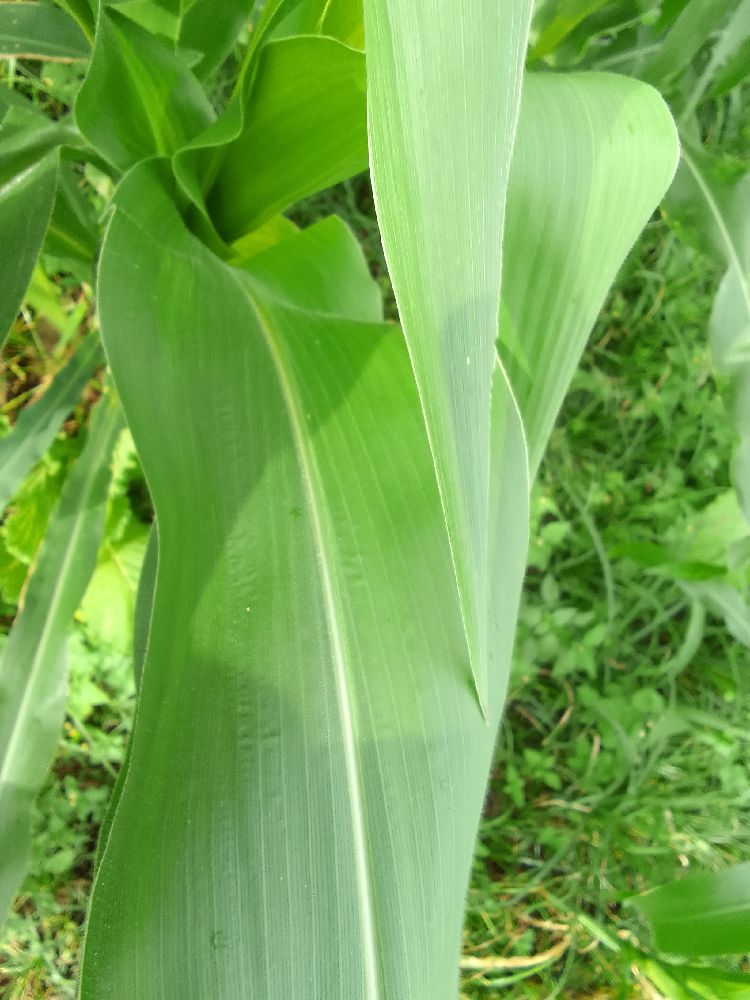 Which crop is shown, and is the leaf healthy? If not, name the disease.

maize, healthy
